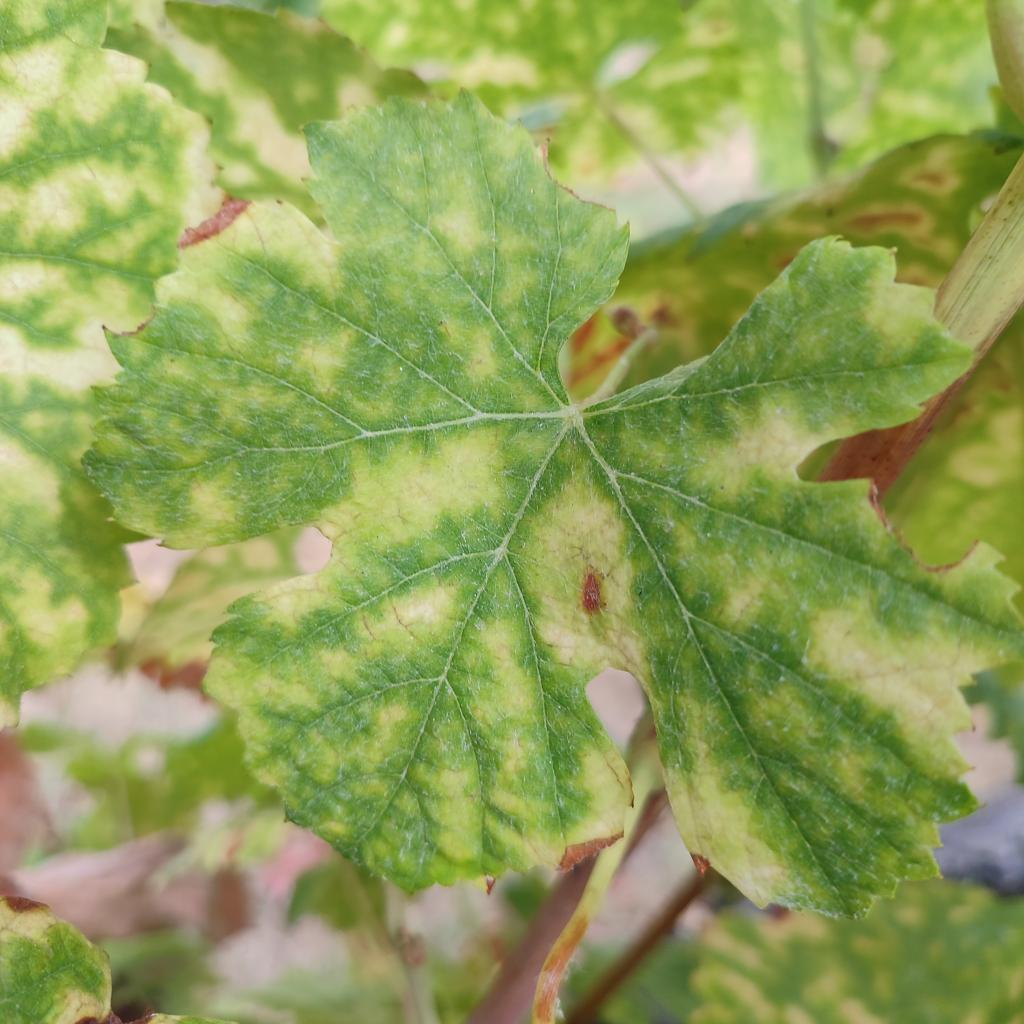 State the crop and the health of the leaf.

grapevine, esca complex
